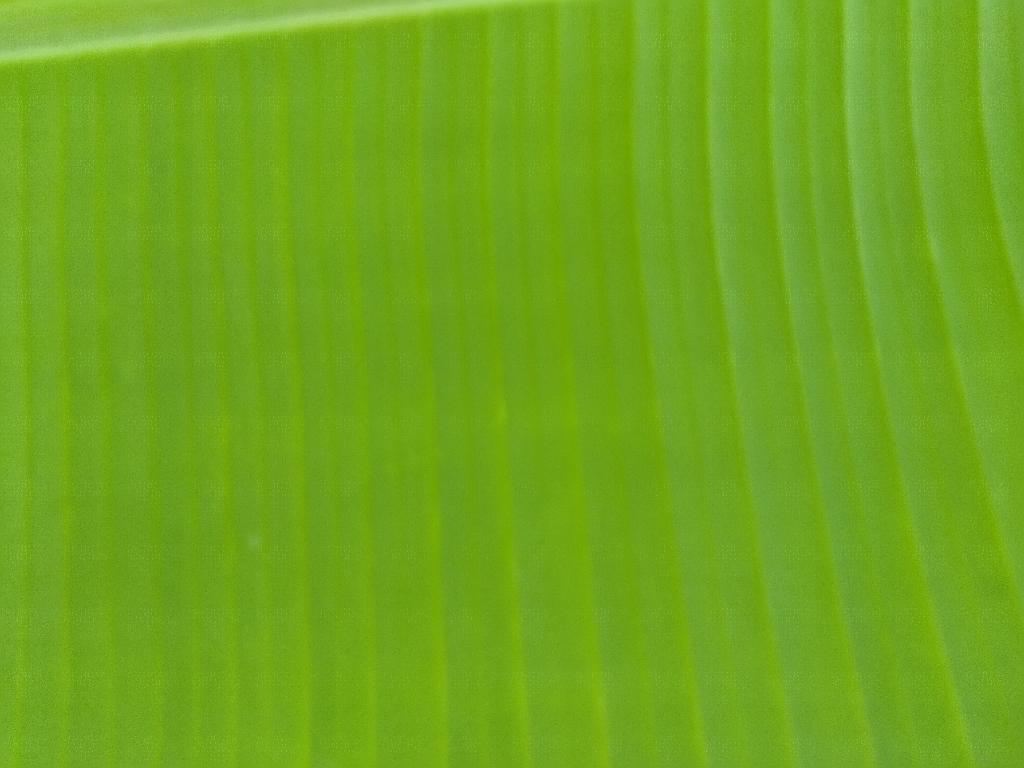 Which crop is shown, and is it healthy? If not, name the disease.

banana, healthy
